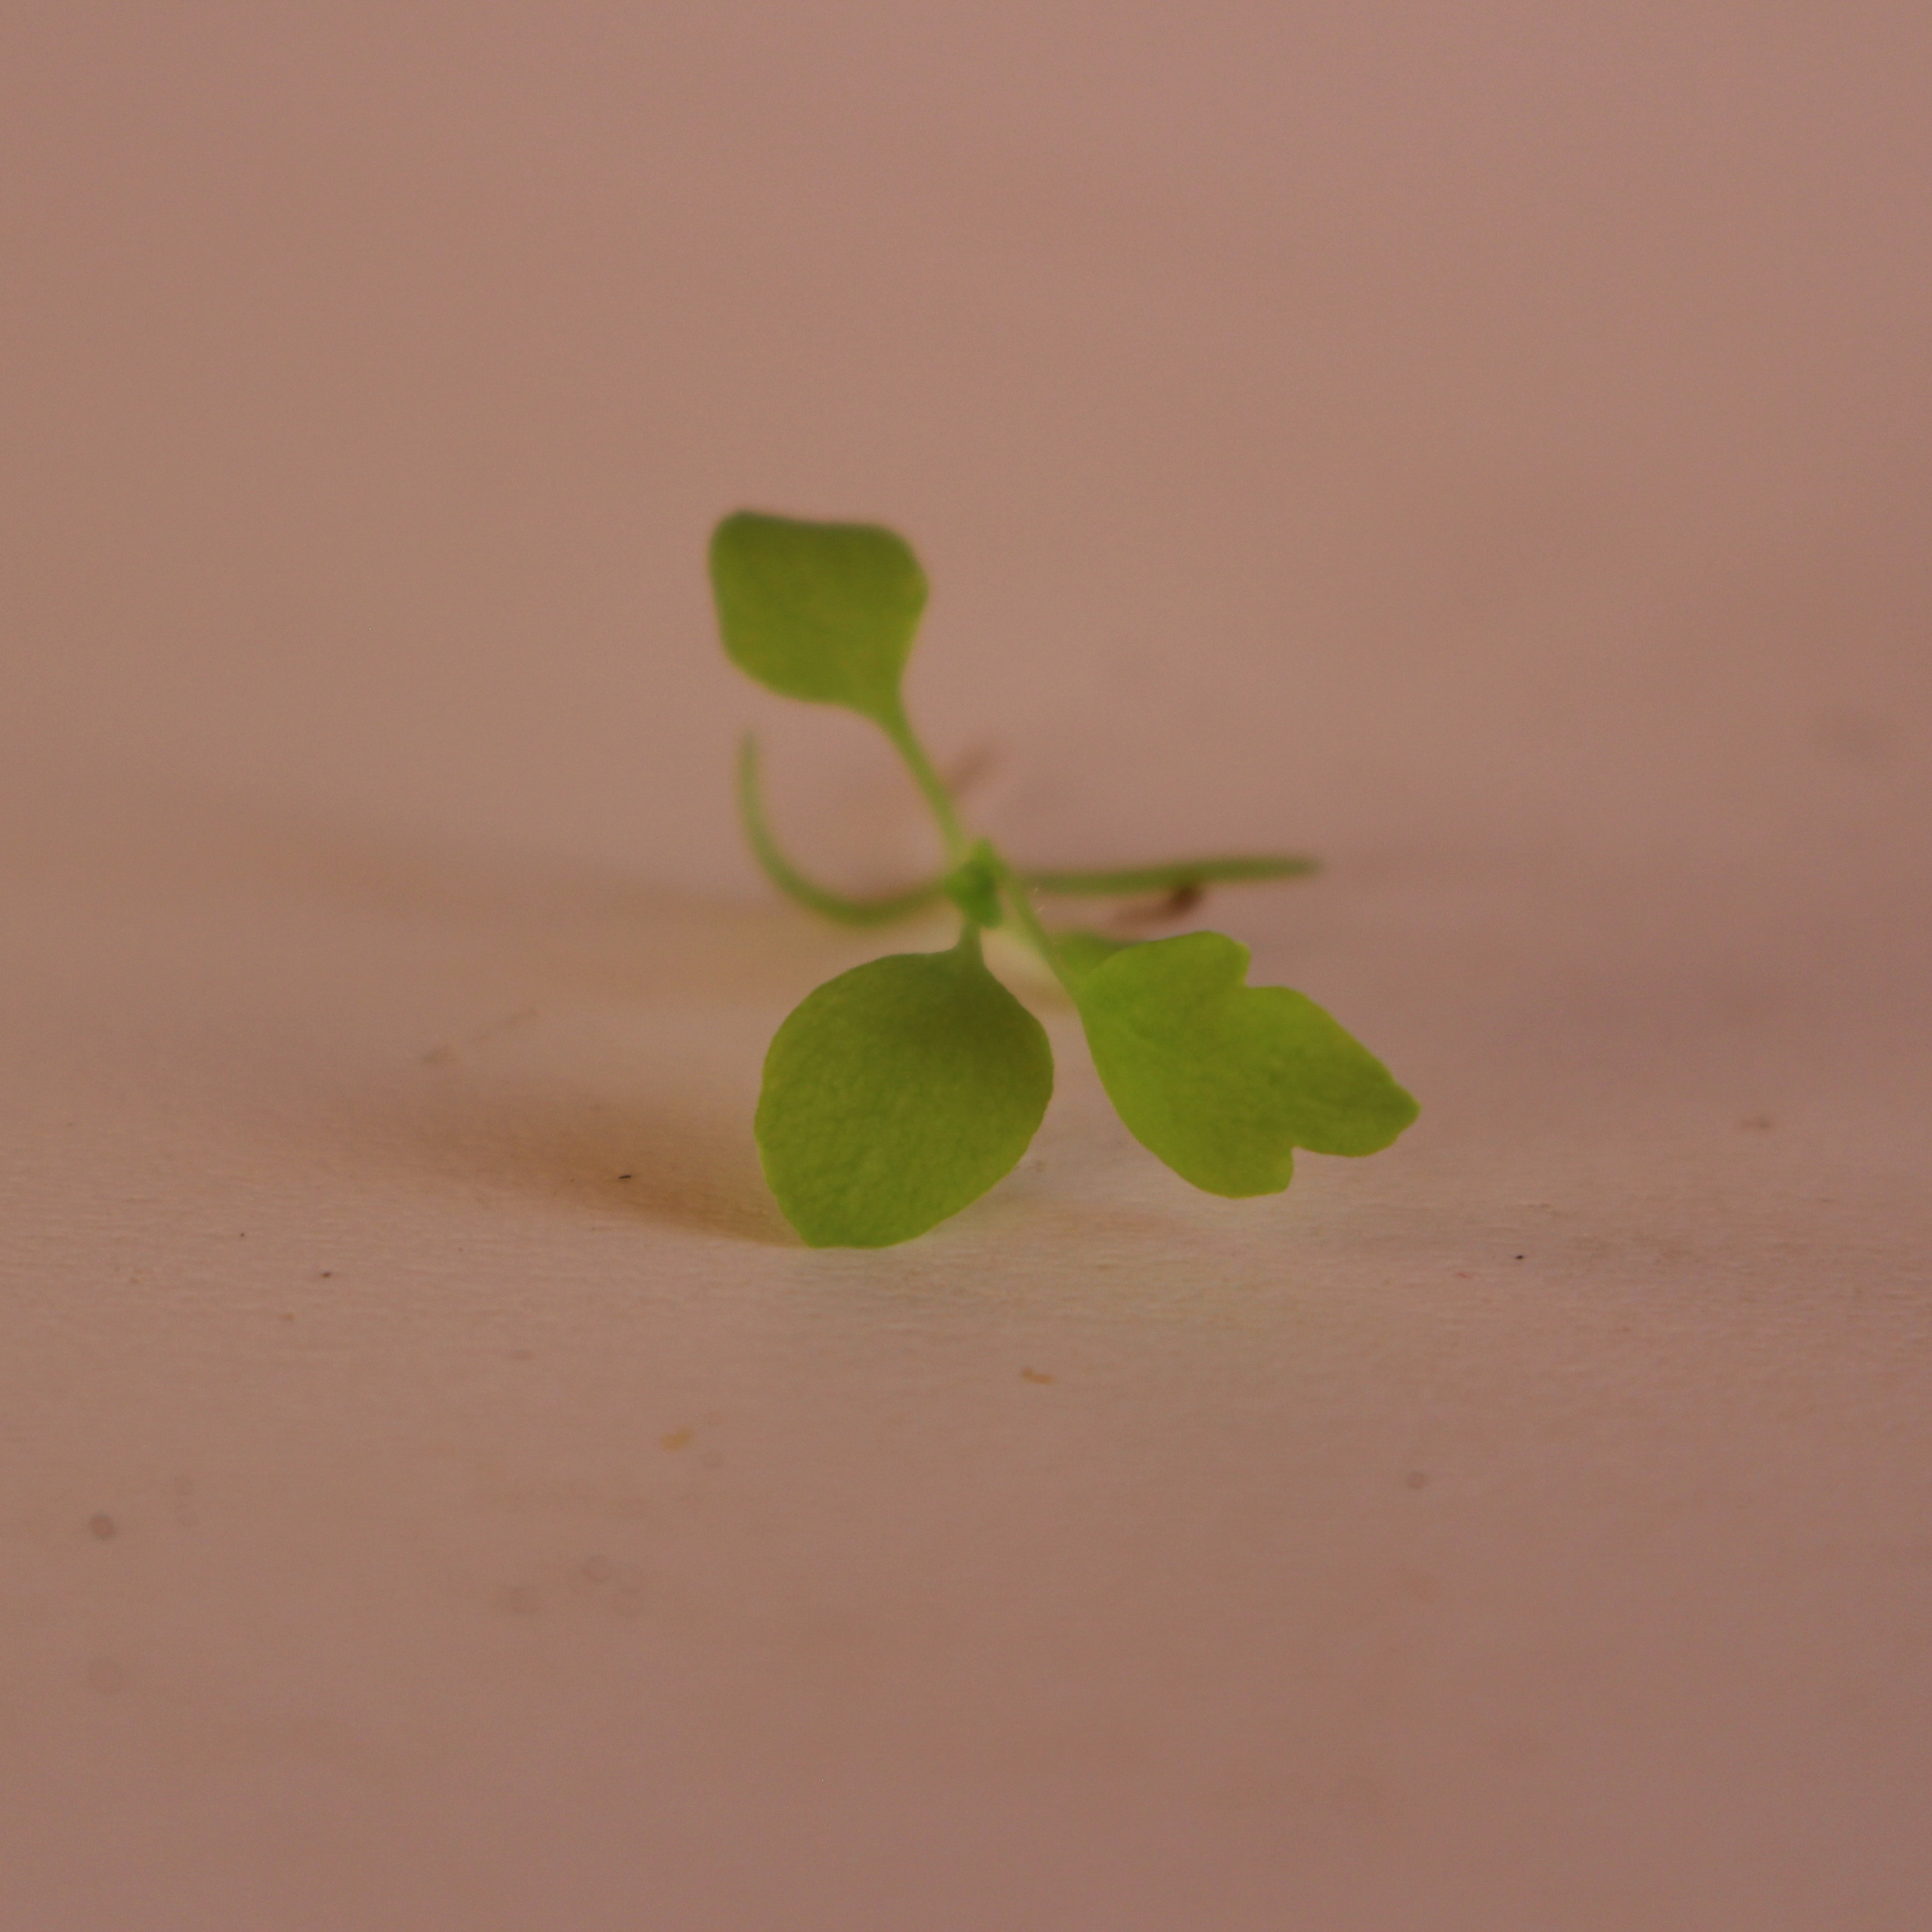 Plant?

Papaver rhoeas
